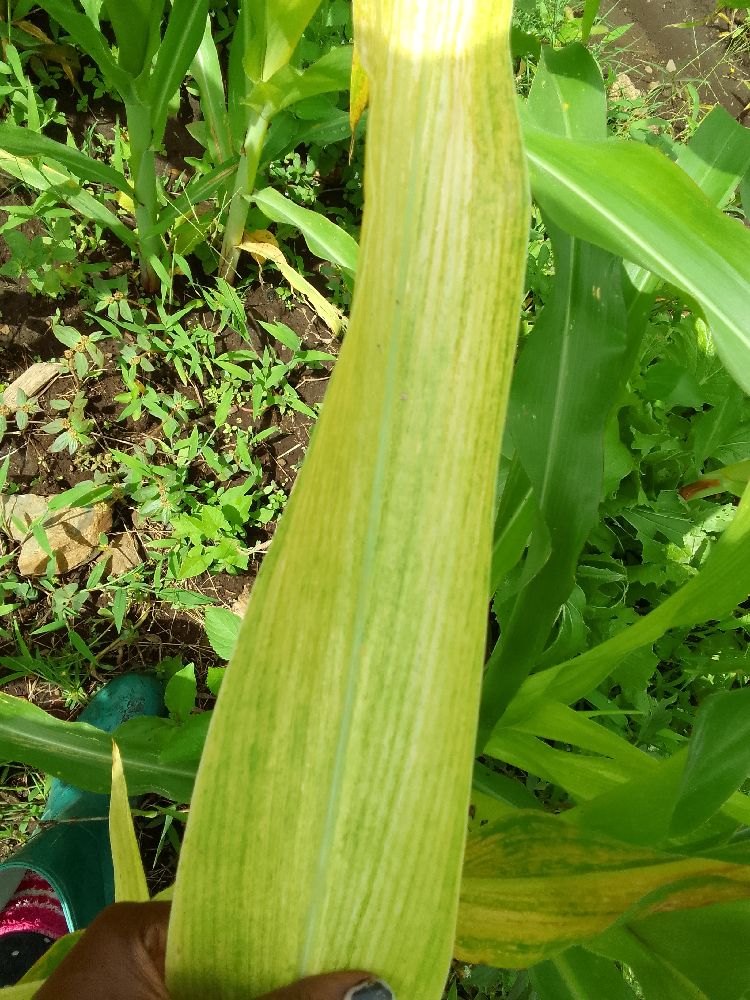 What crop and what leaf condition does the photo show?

maize, maize lethal necrosis
